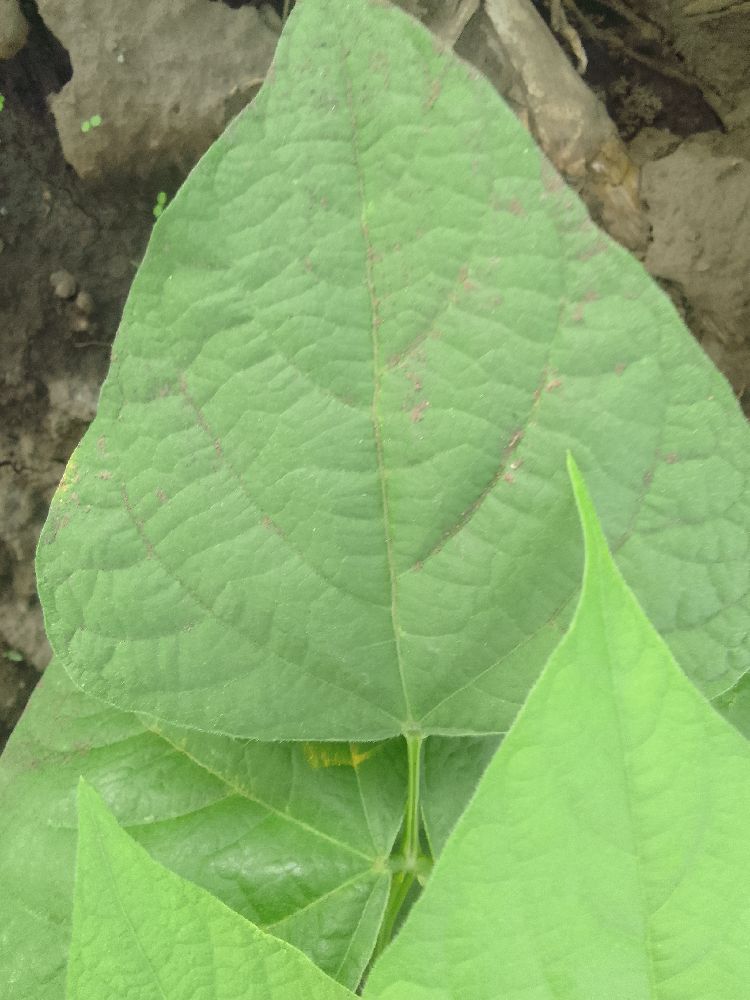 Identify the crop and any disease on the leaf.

common bean, healthy
